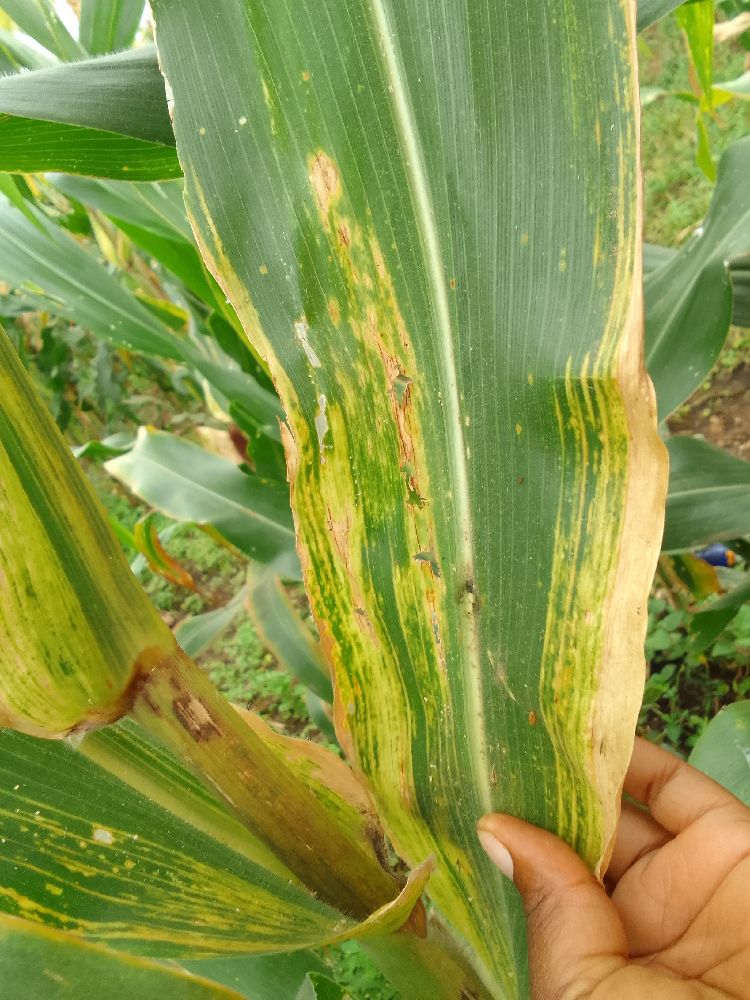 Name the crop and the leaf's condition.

maize, maize lethal necrosis
